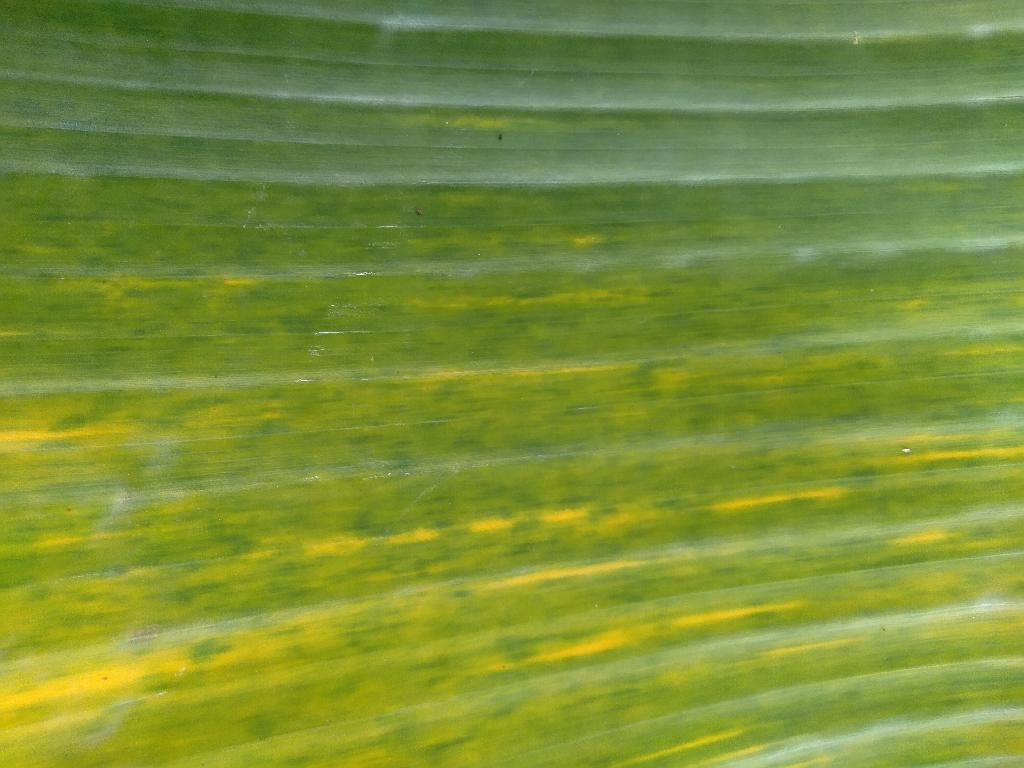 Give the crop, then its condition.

banana, fusarium wilt race 1
